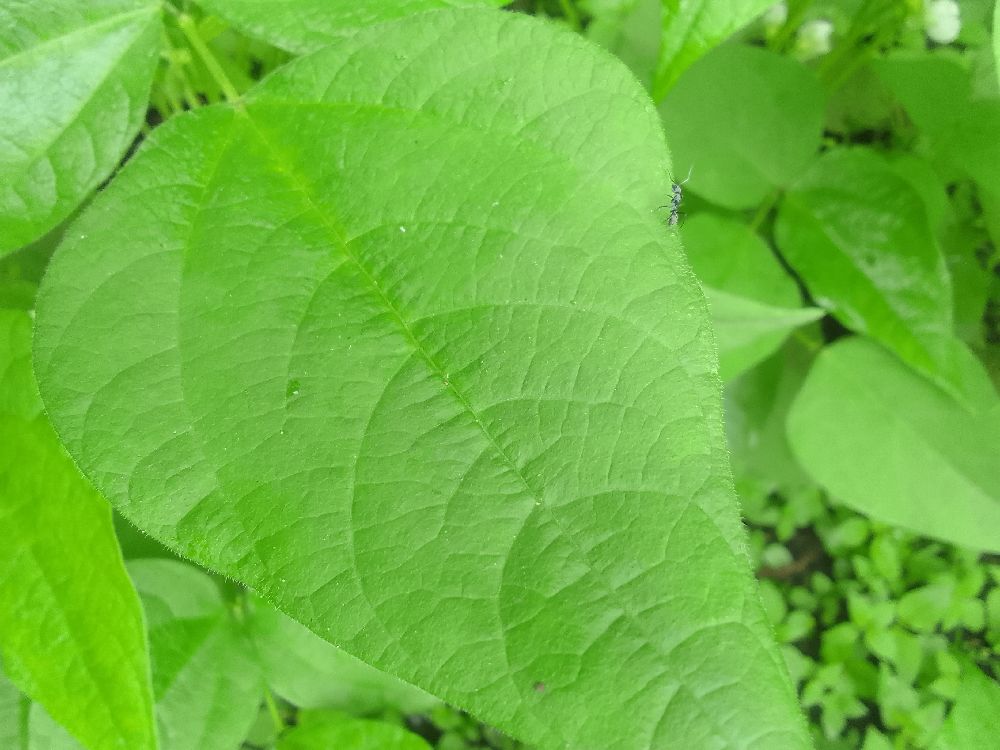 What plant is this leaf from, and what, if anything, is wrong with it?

common bean, healthy
